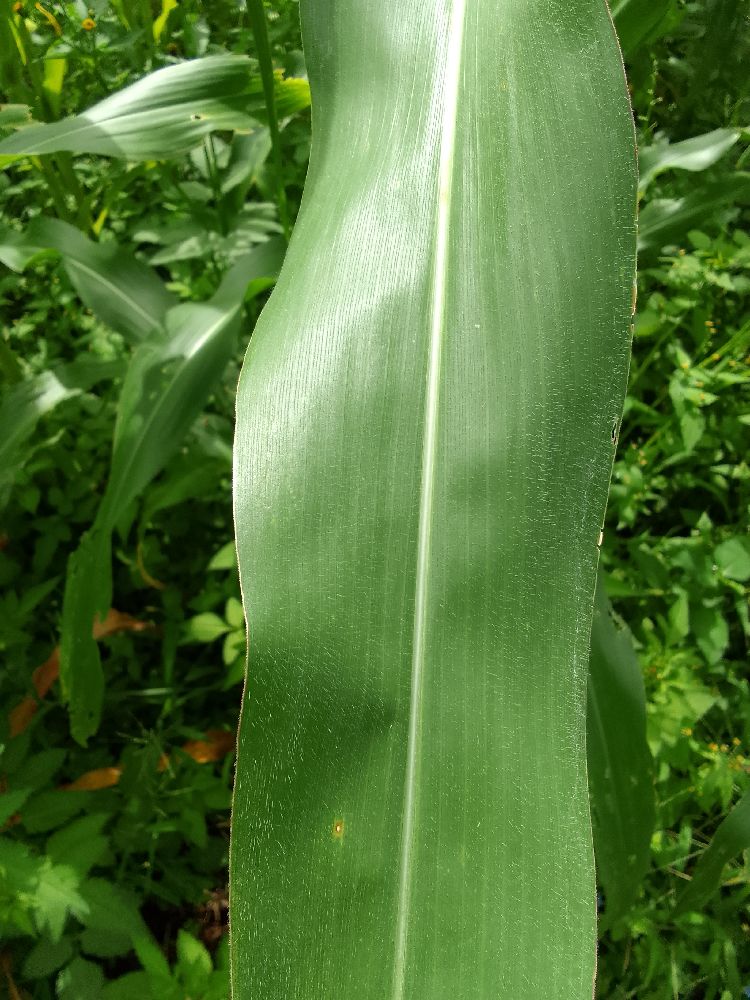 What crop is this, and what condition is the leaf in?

maize, healthy
